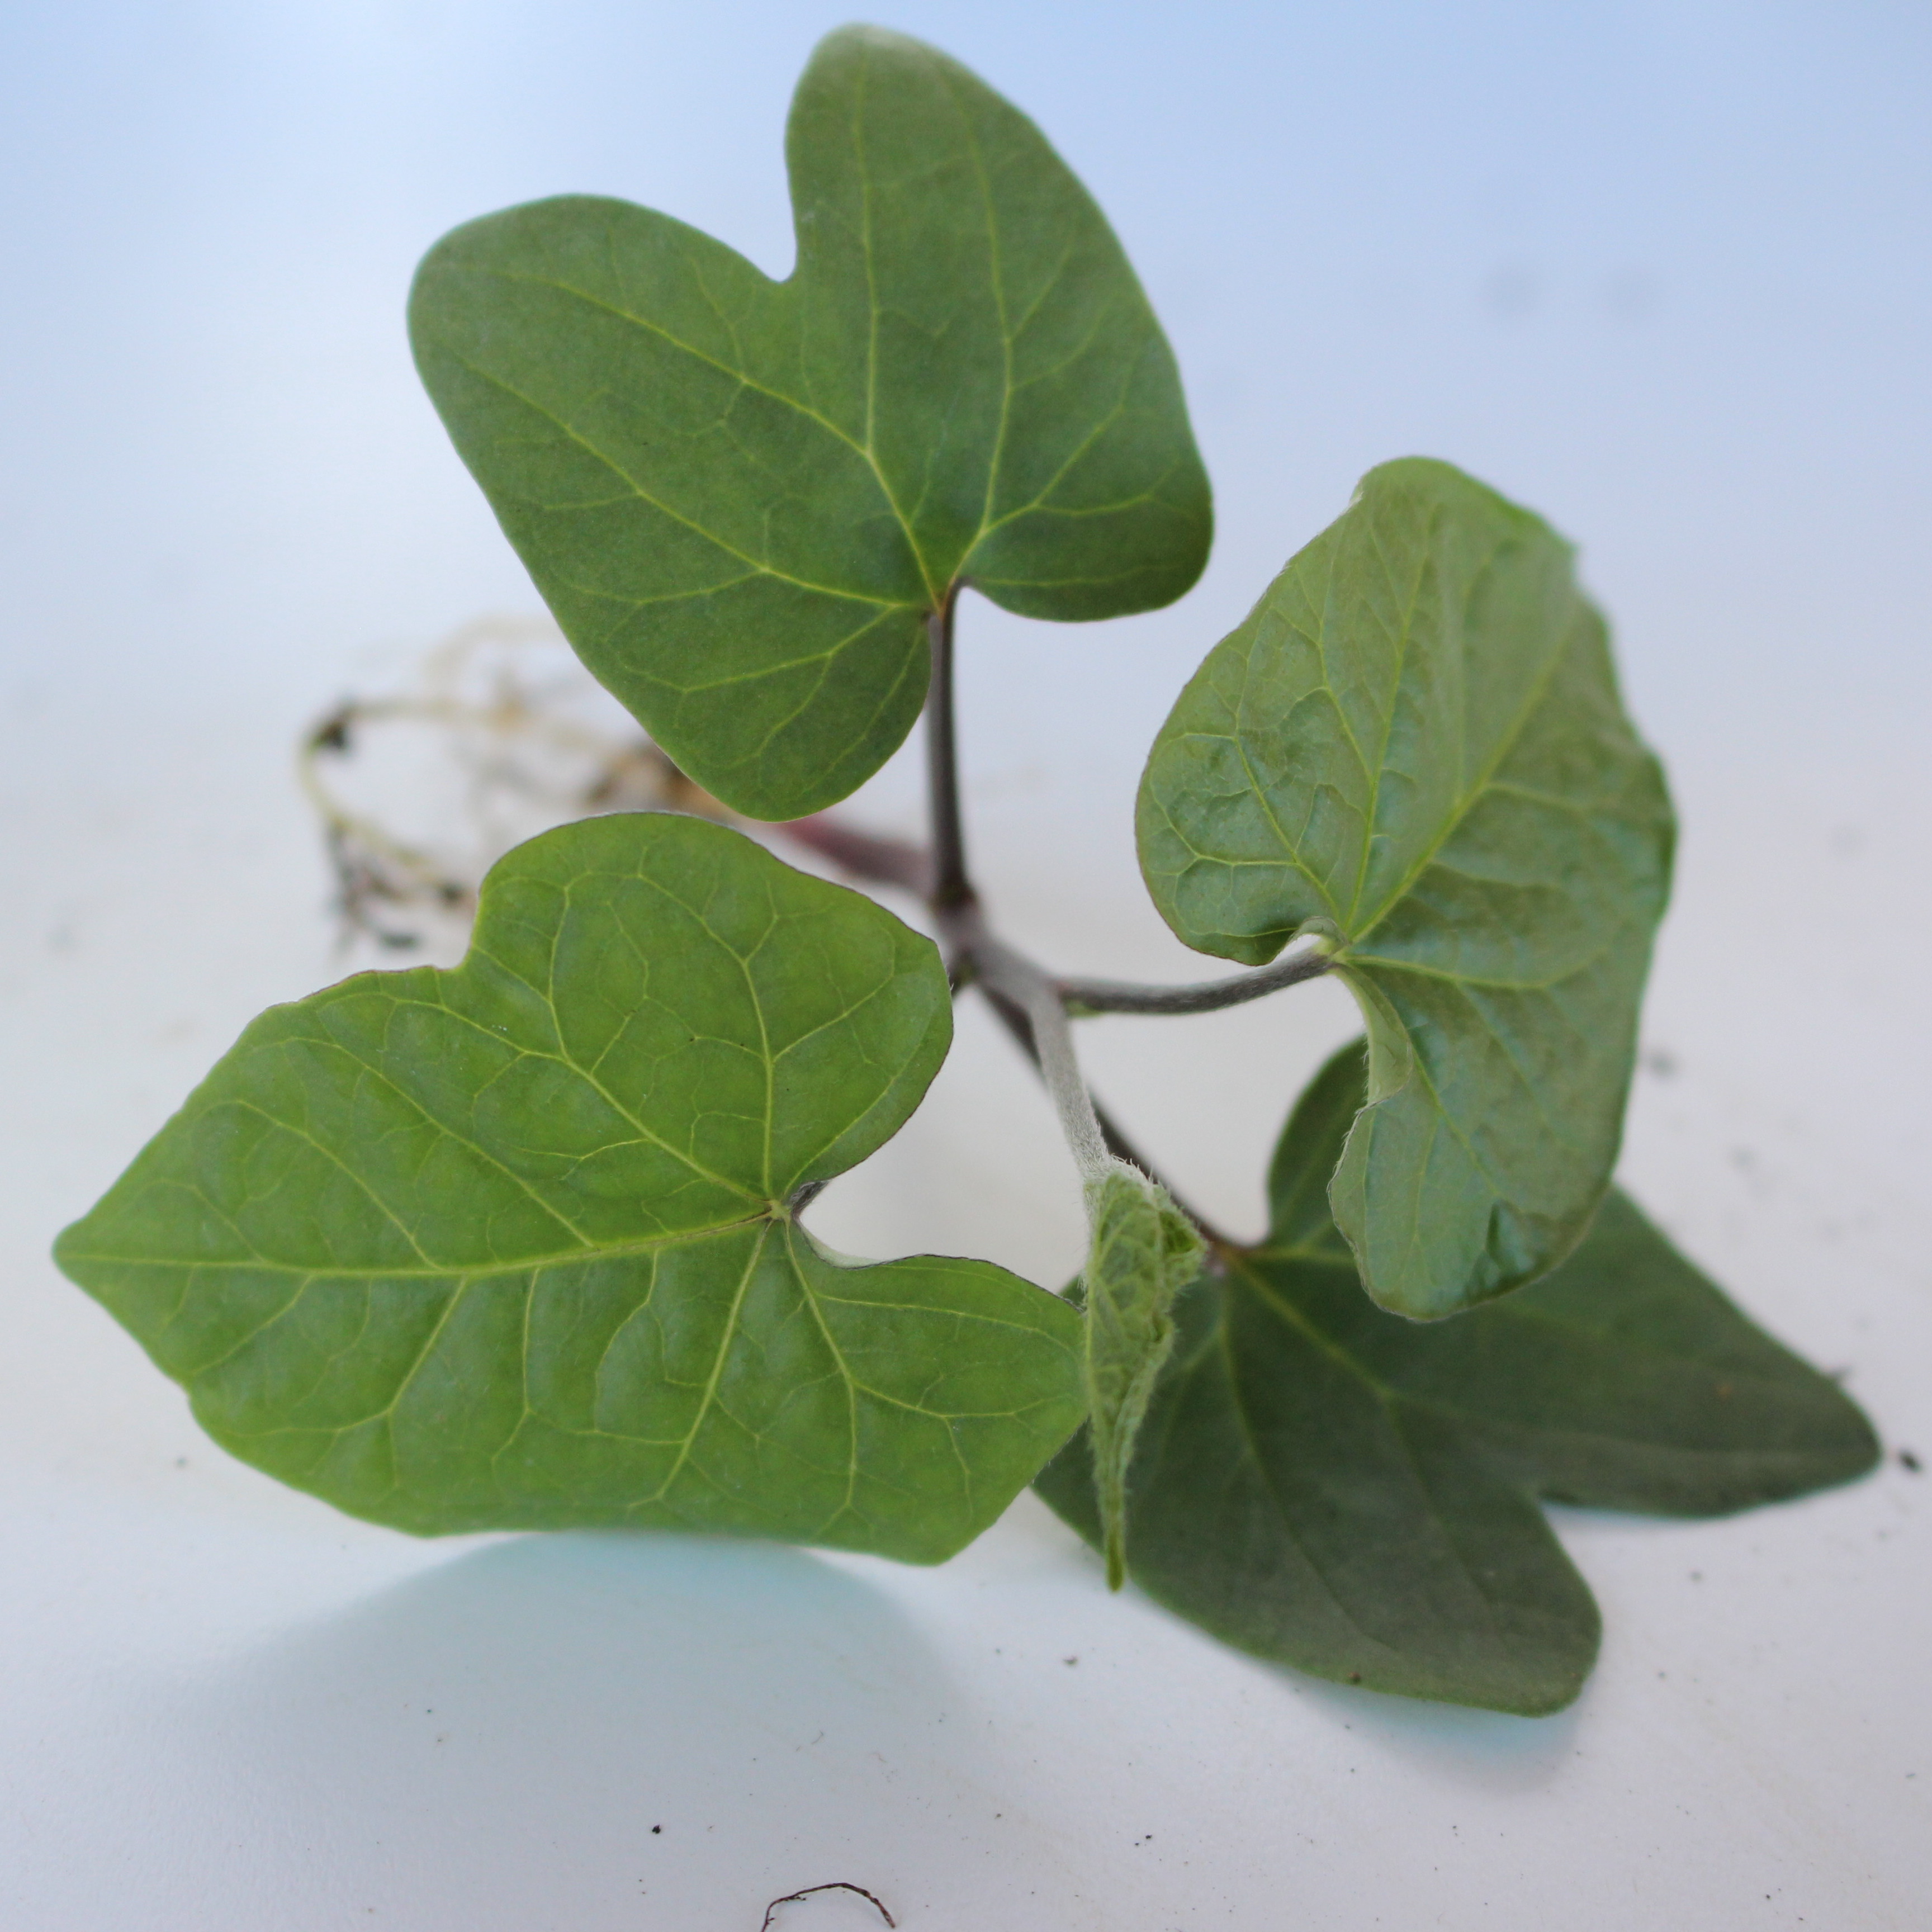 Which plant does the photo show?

Convolvulus arvensis
